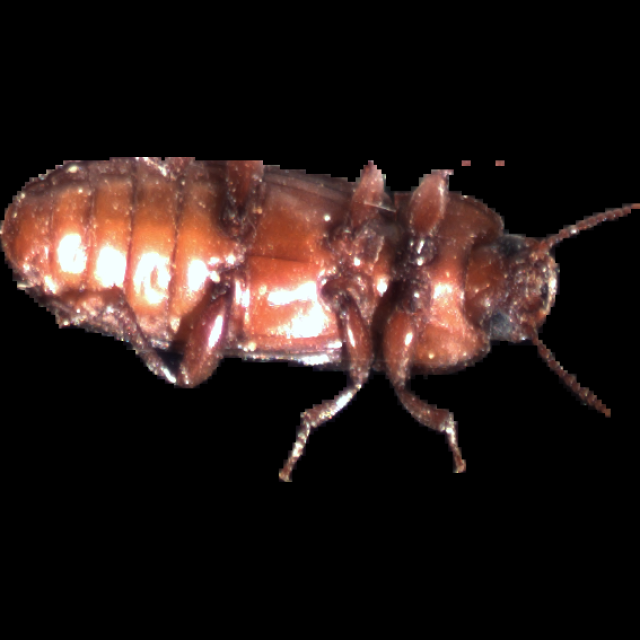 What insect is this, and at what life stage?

mealworm beetle
